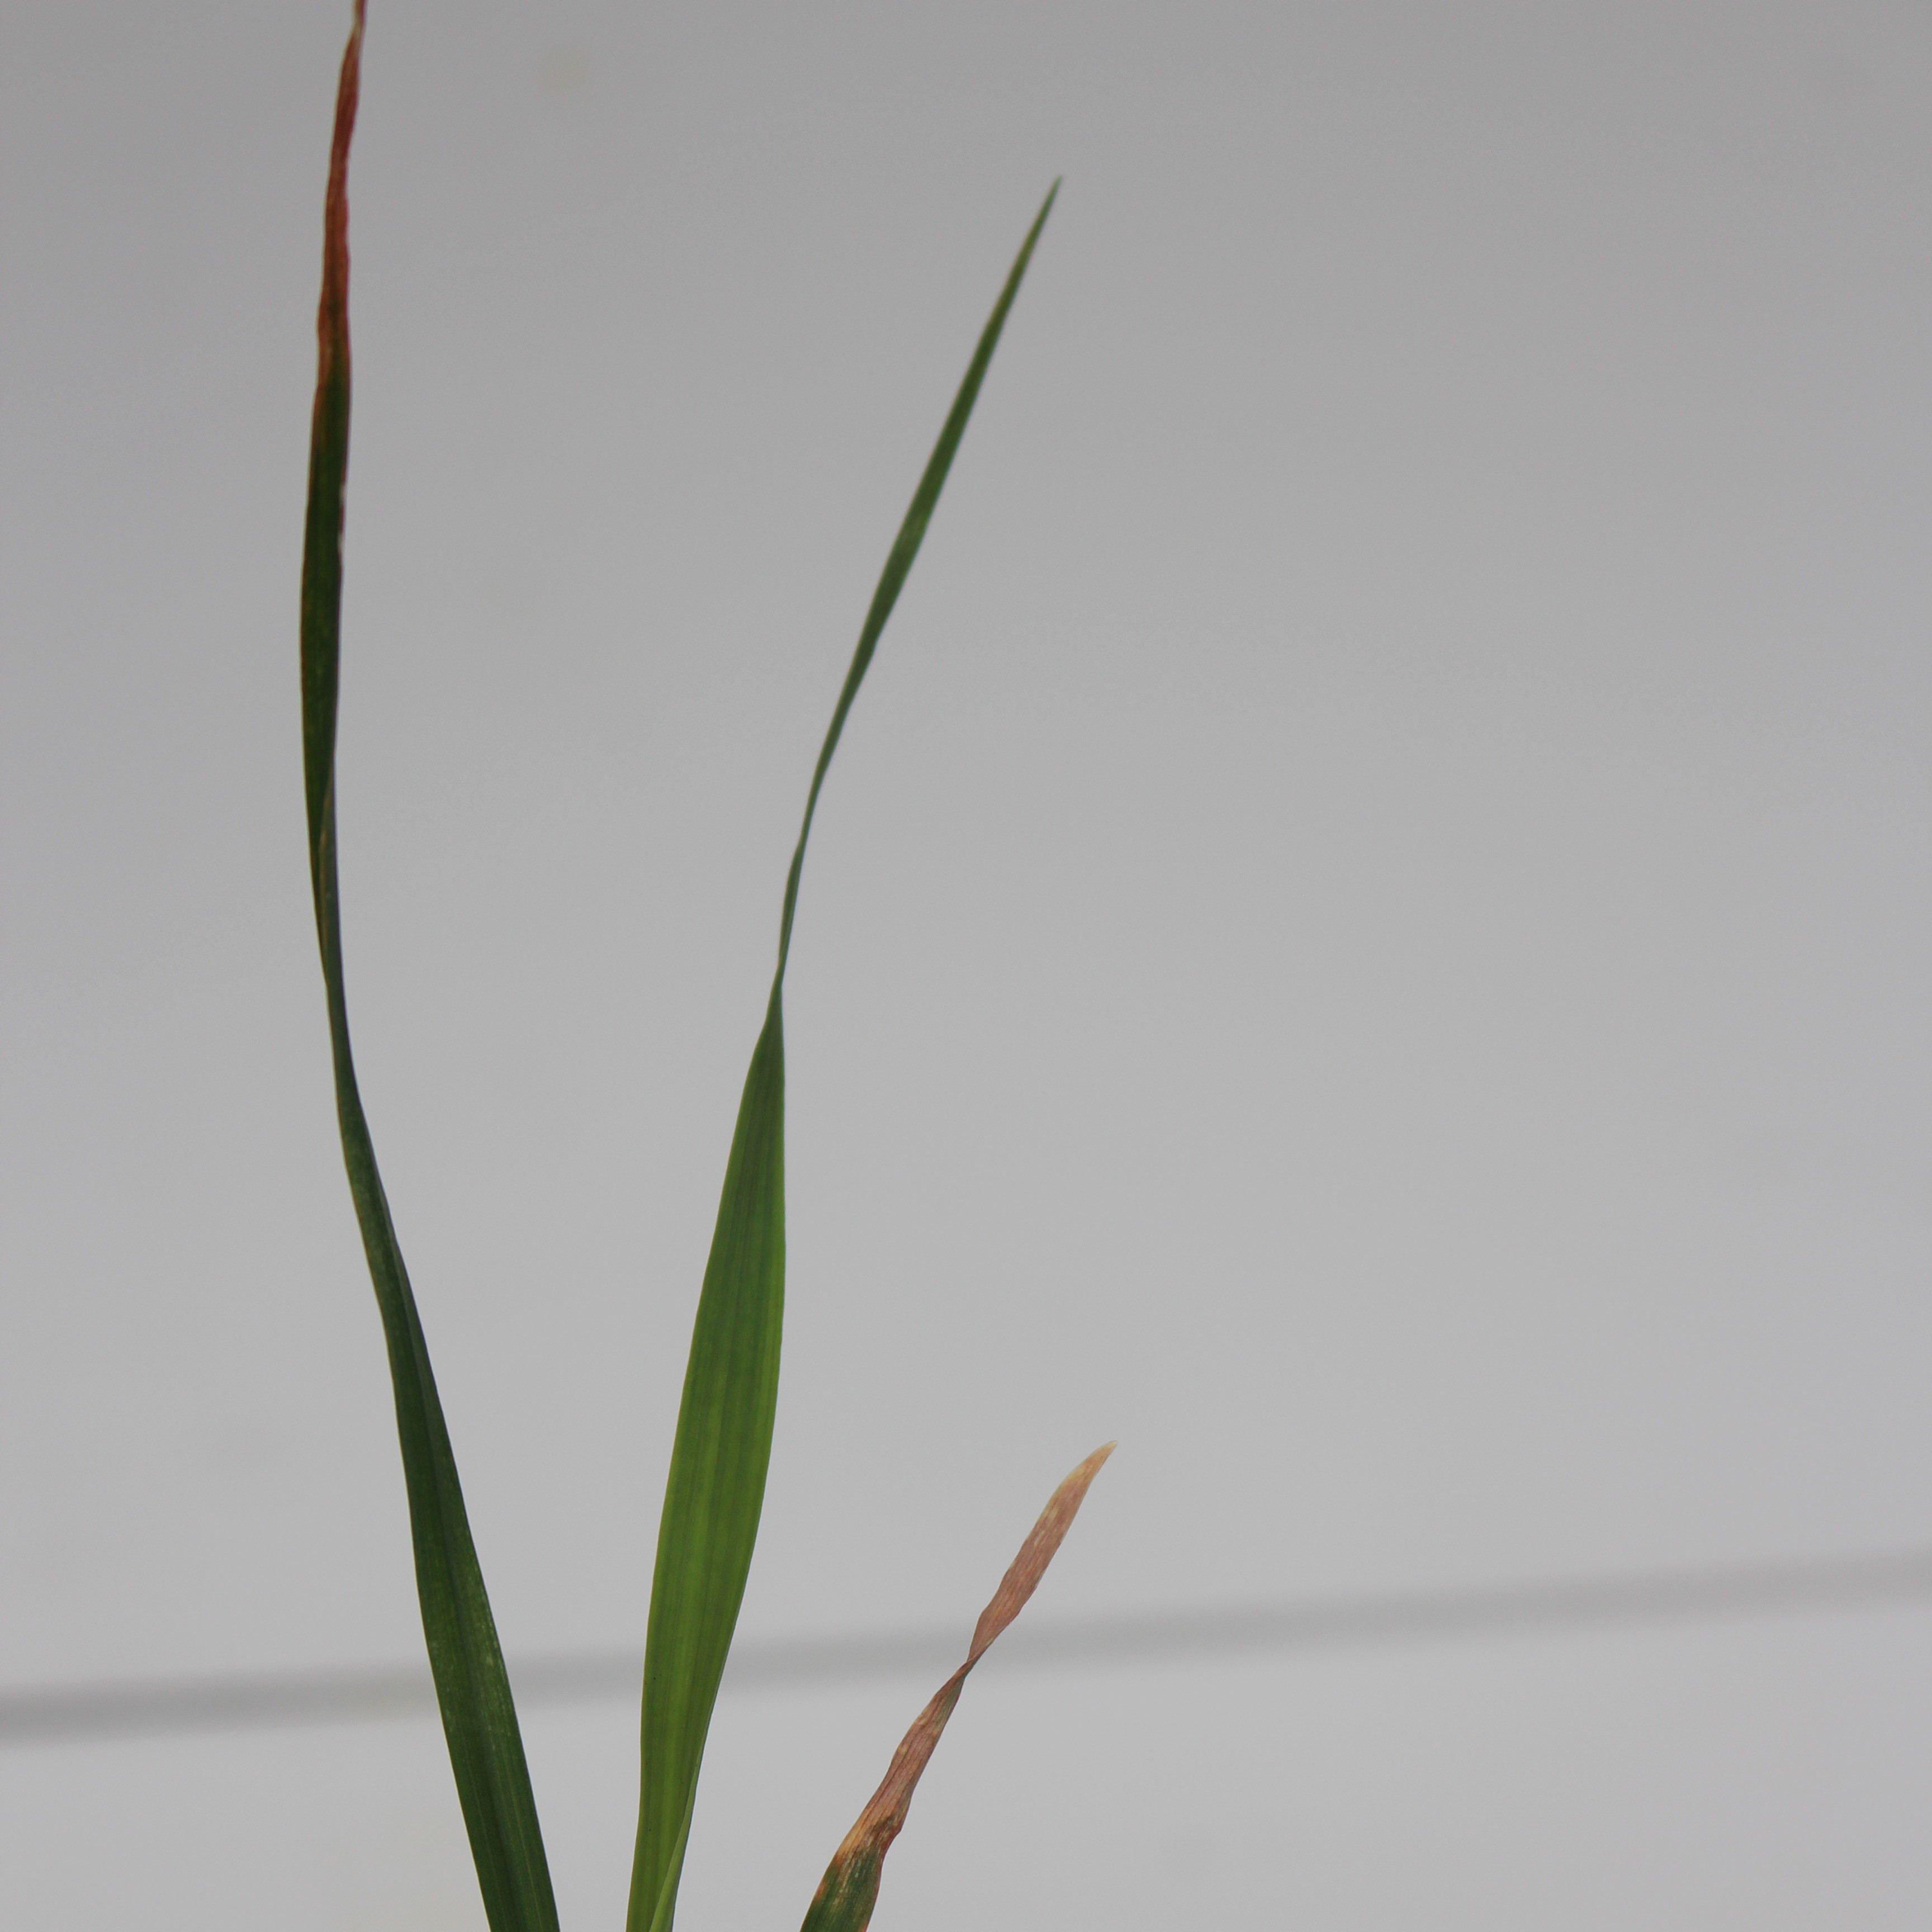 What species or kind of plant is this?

Avena sterilis
